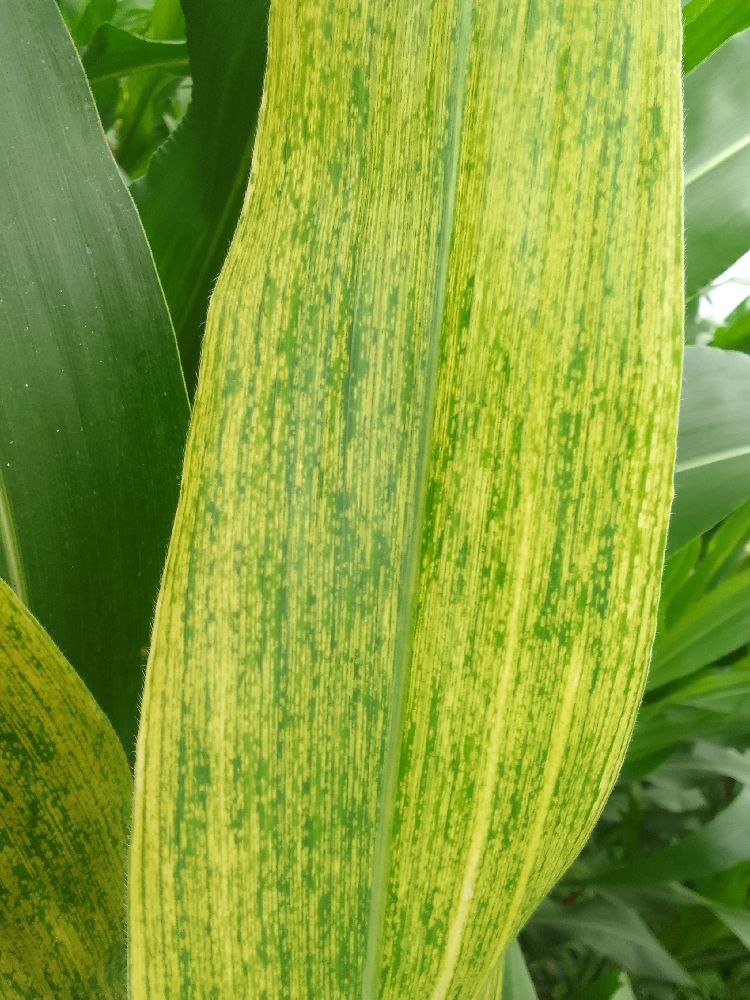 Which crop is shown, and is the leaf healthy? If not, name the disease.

maize, maize lethal necrosis
